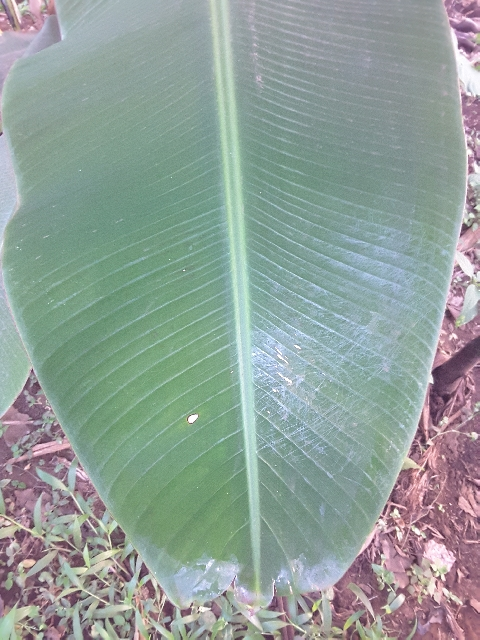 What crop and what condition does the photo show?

banana, healthy
